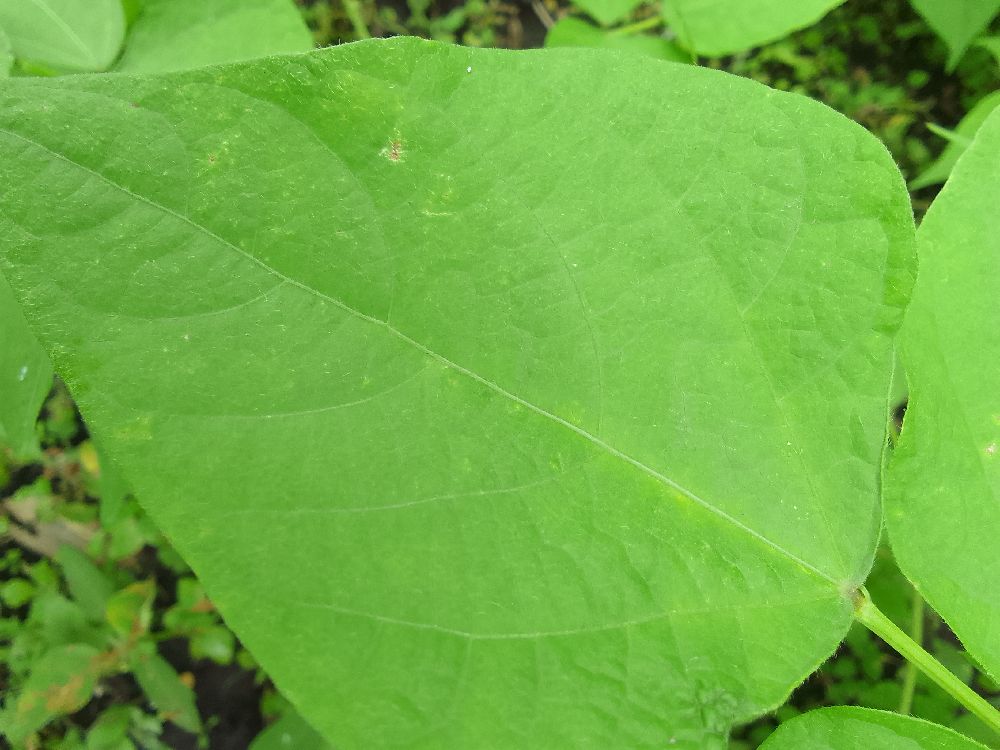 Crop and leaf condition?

common bean, healthy
